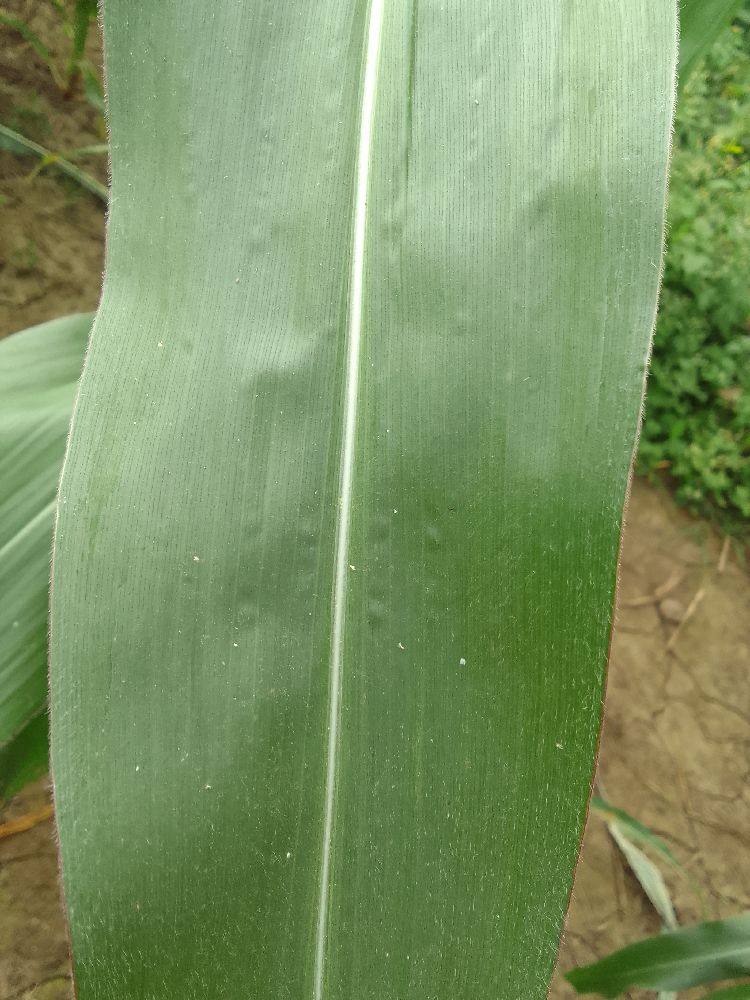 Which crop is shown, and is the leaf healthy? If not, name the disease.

maize, healthy
